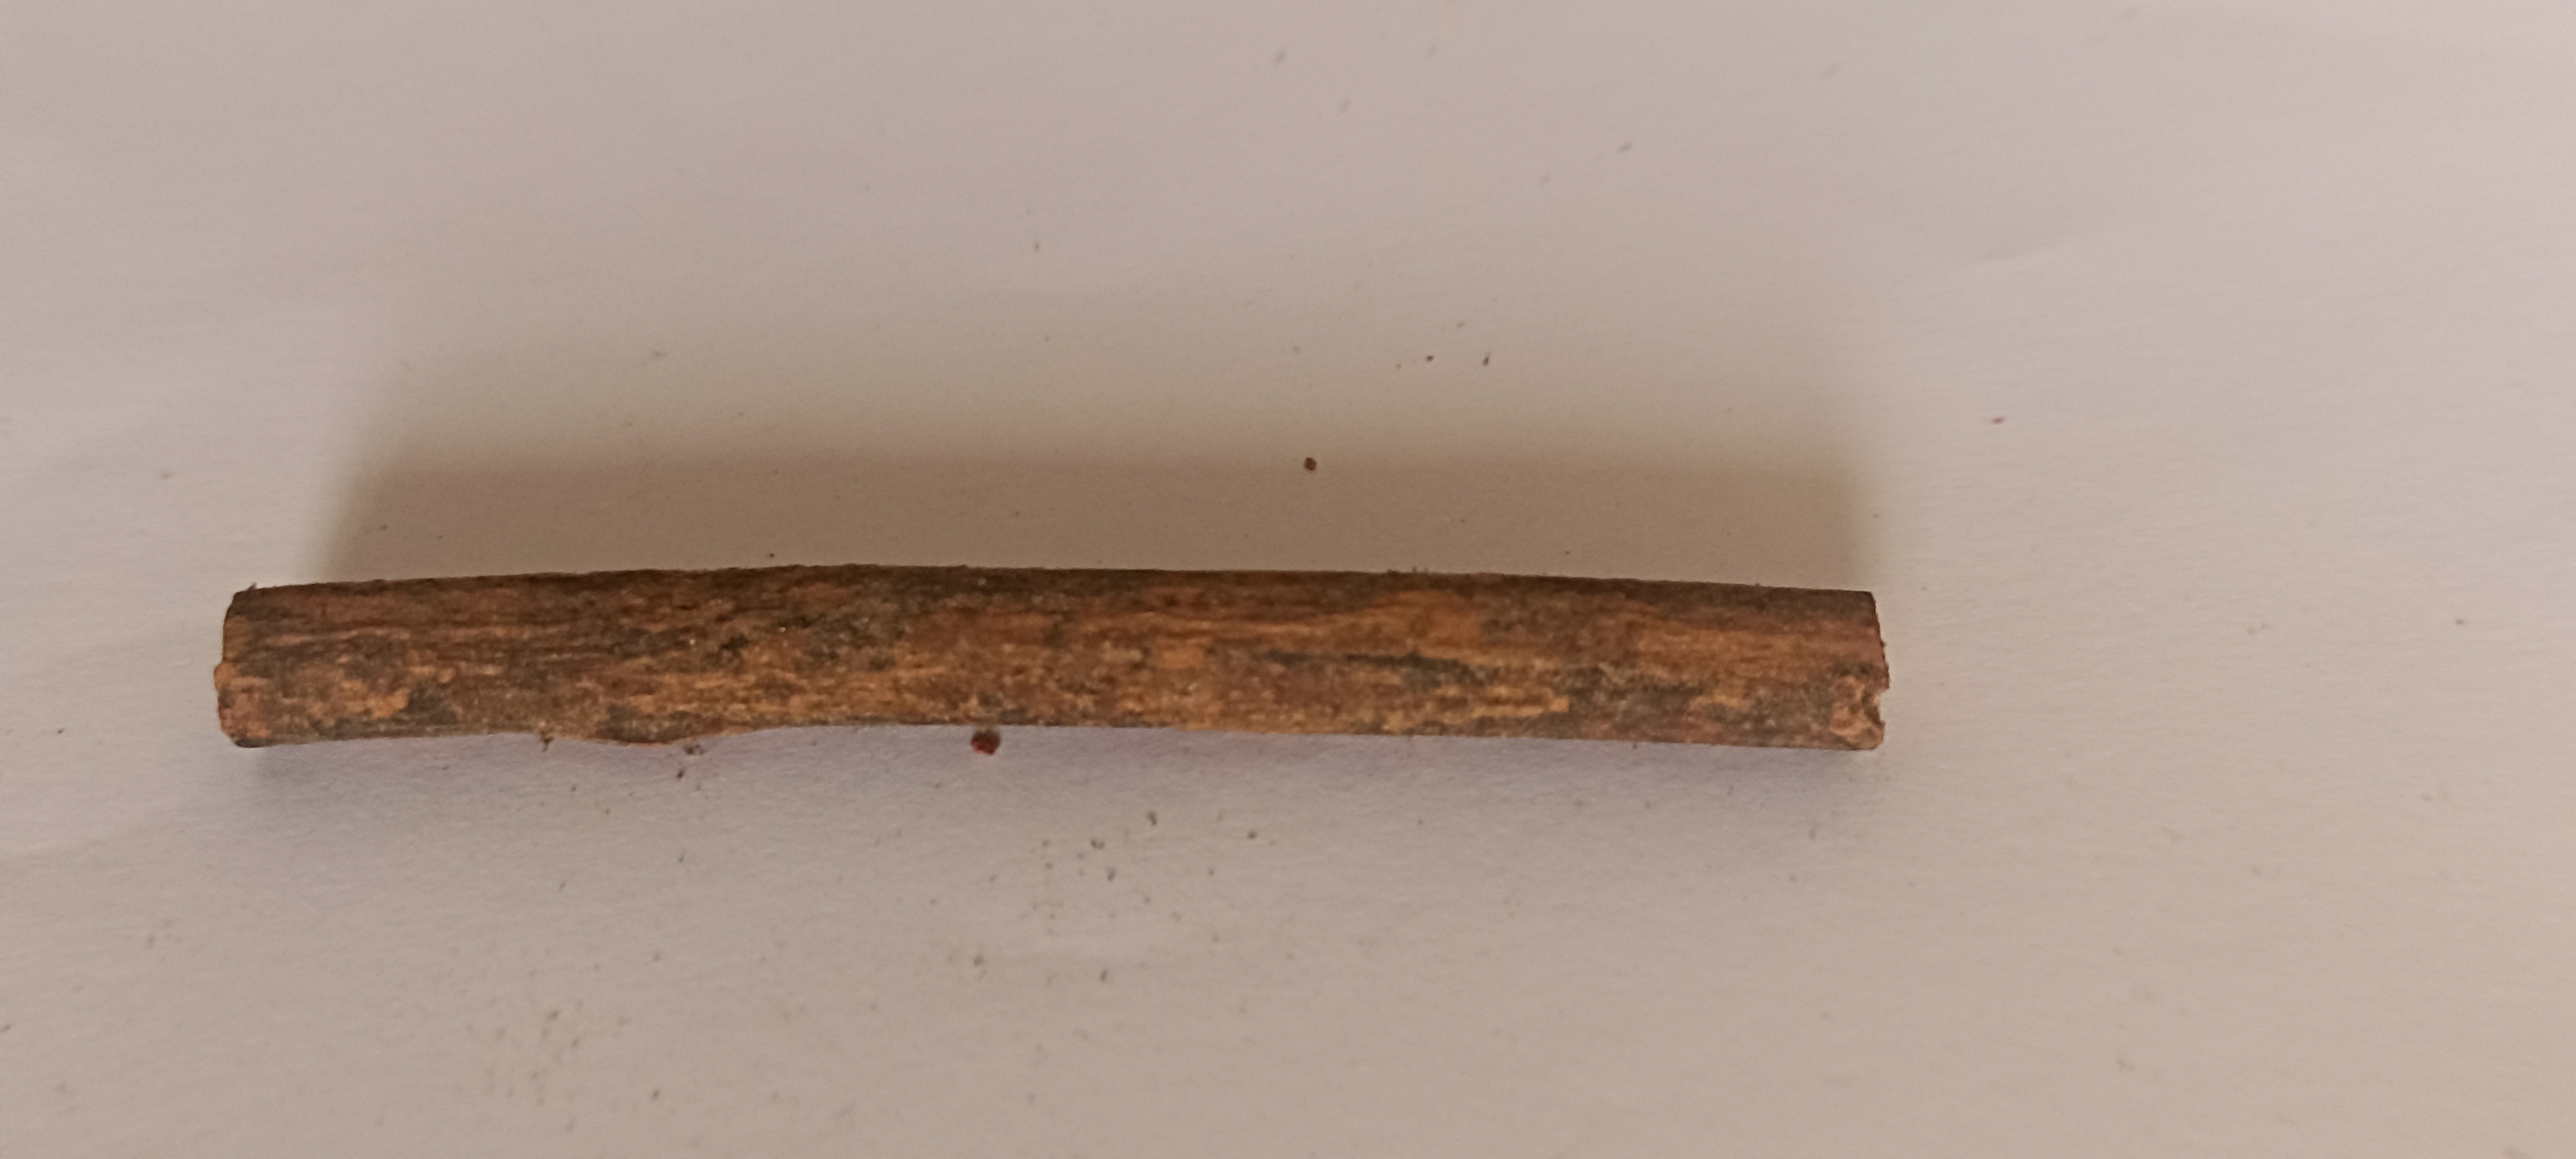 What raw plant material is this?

manjistha
